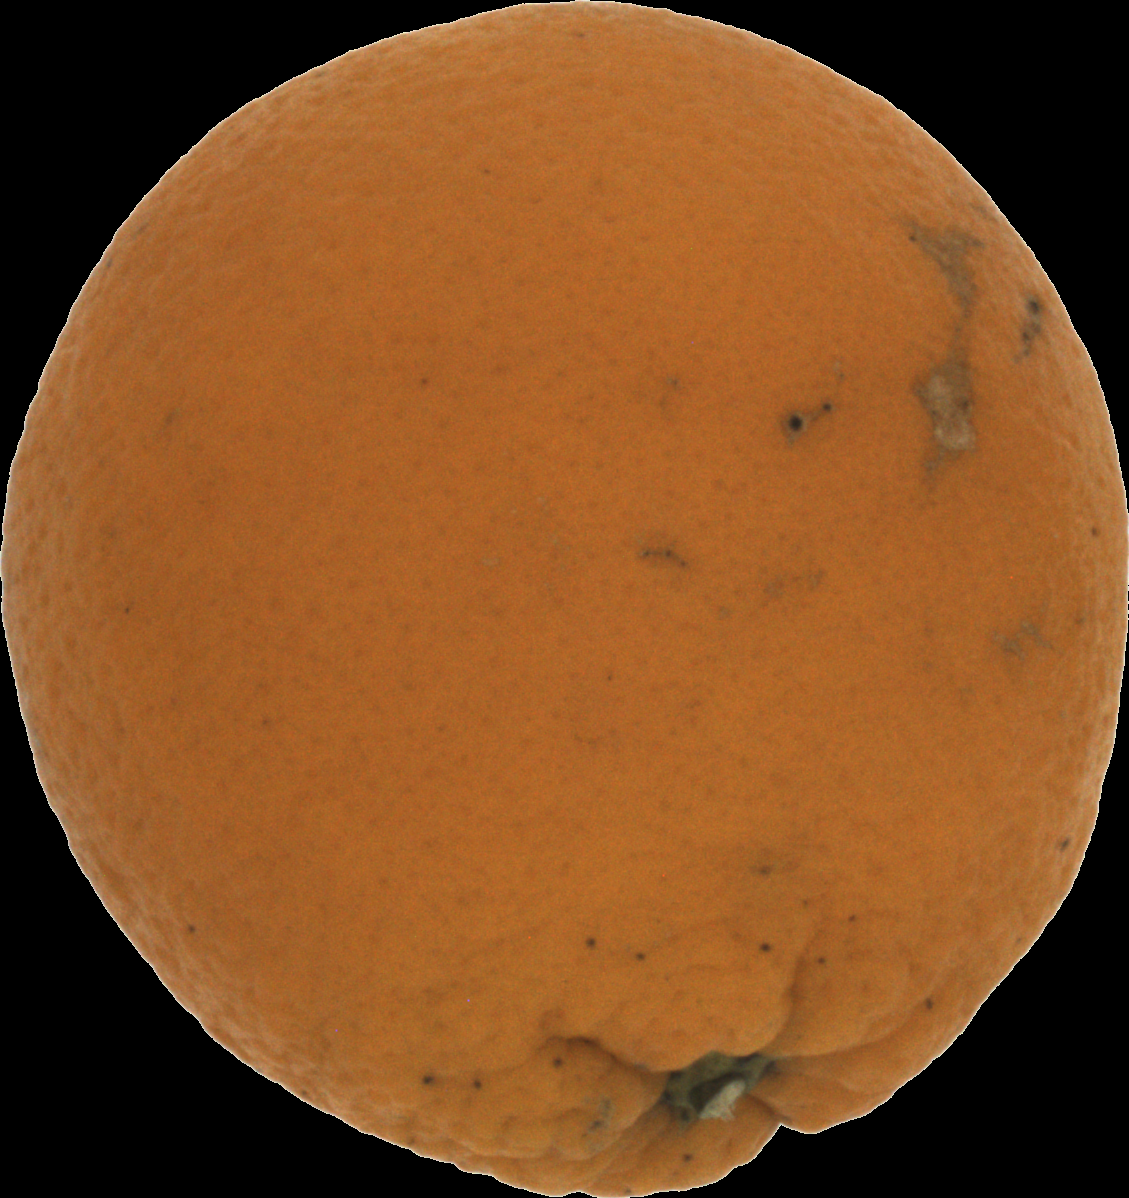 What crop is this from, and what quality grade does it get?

orange, bad
